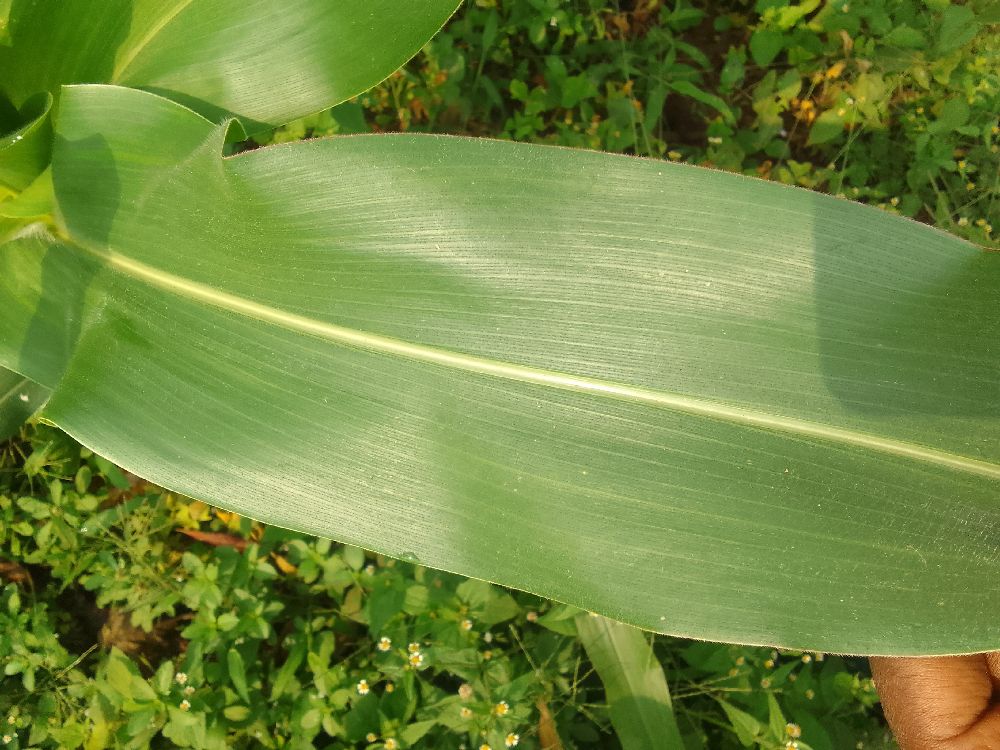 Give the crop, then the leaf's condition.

maize, healthy
